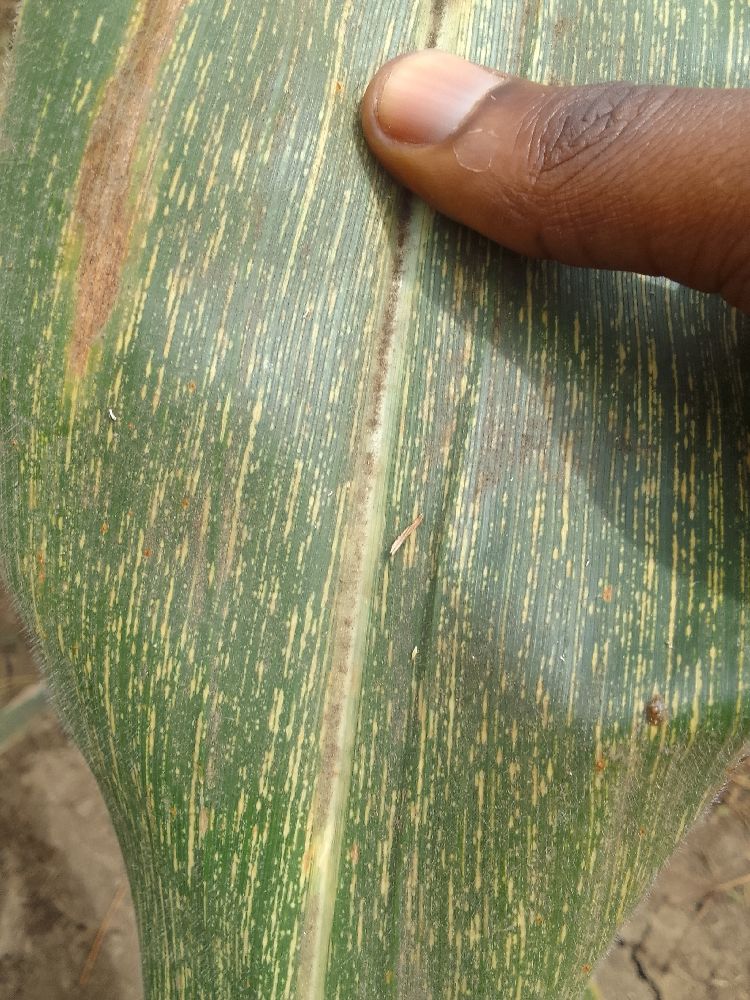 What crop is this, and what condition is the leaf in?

maize, maize streak virus
